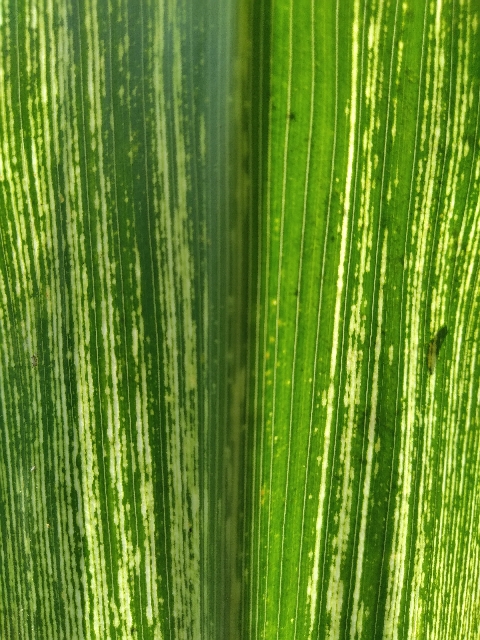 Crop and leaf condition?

maize, maize streak virus
